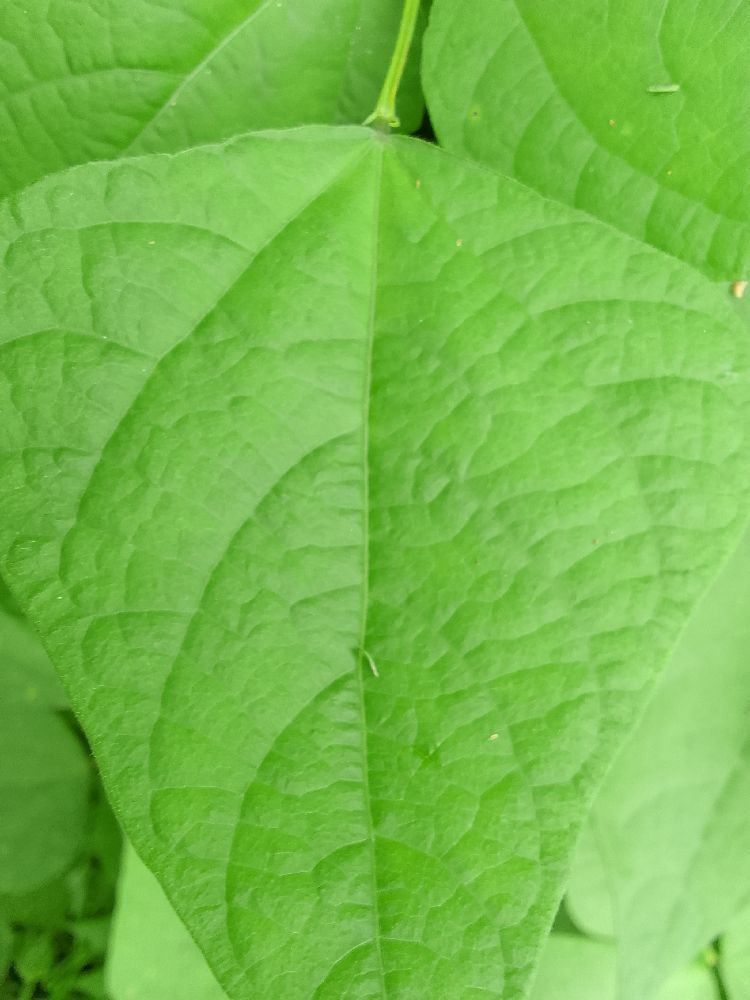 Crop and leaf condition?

common bean, healthy
